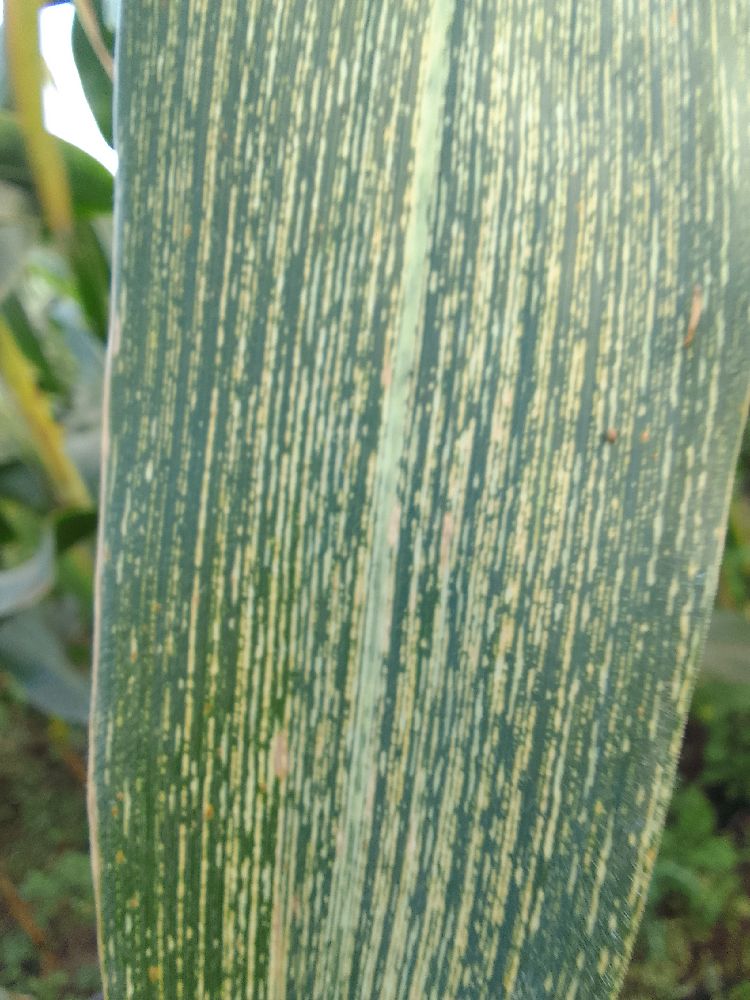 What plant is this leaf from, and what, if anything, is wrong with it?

maize, maize streak virus
